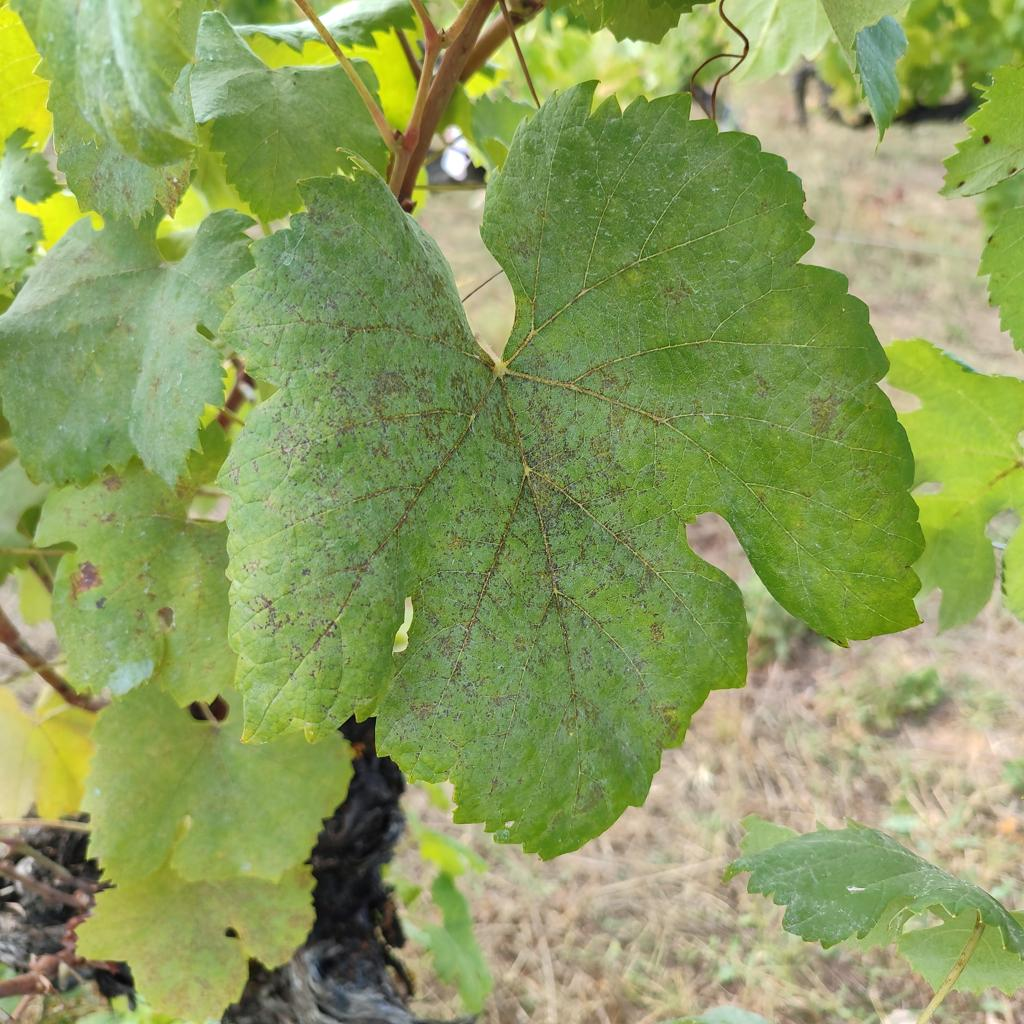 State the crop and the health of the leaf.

grapevine, powdery mildew
